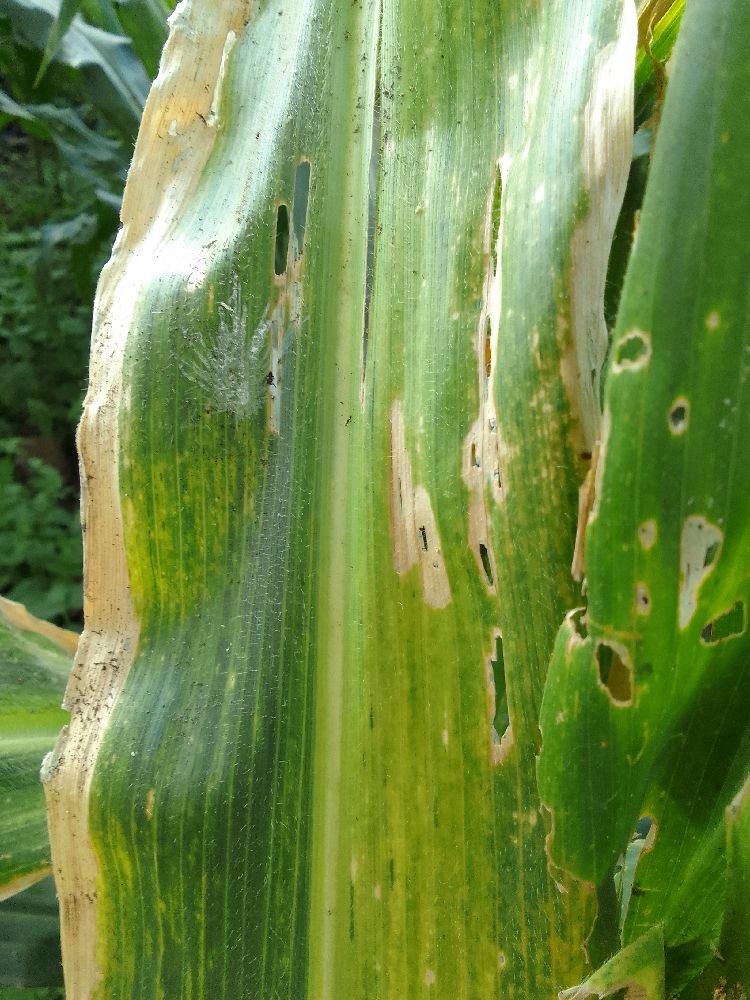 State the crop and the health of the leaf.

maize, maize lethal necrosis
